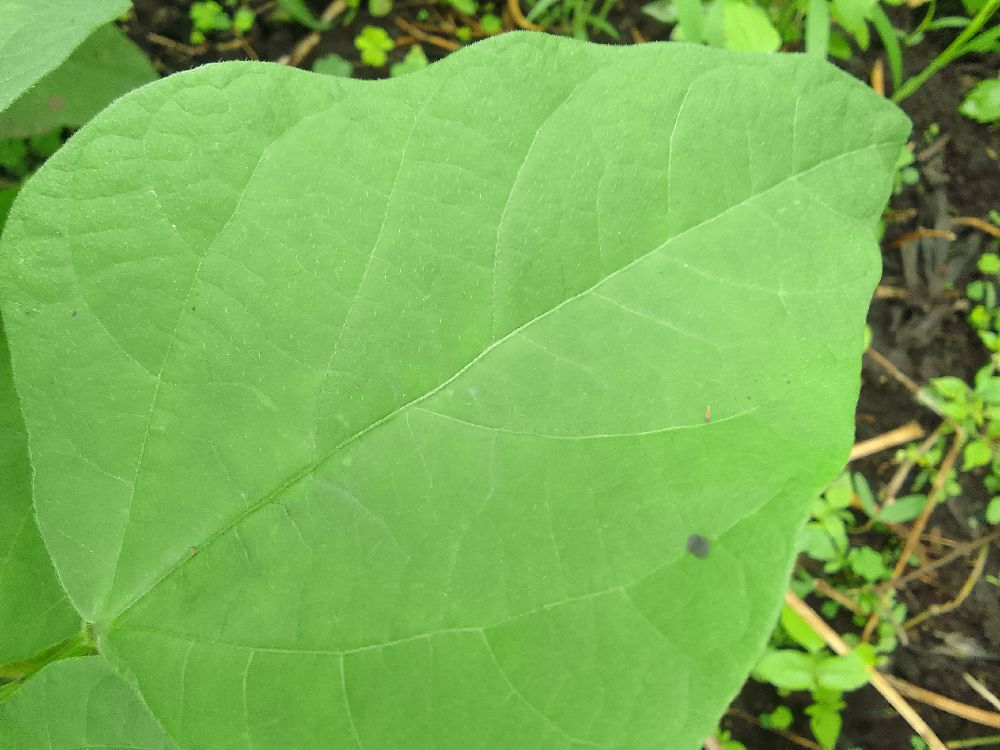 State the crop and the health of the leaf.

common bean, healthy
